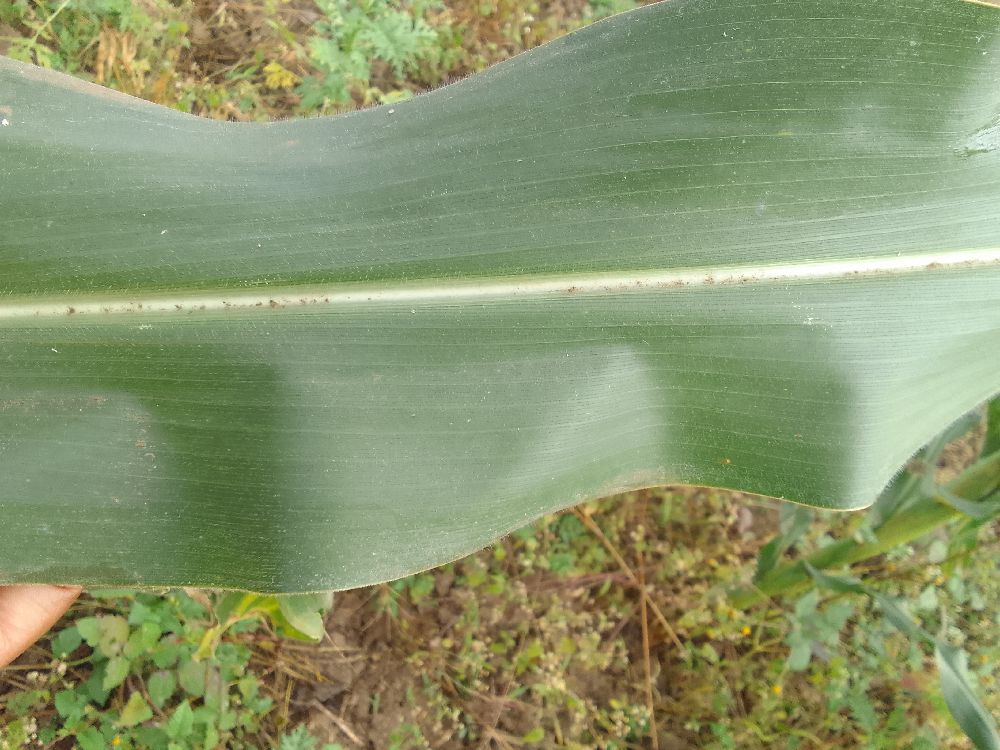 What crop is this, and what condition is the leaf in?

maize, healthy
